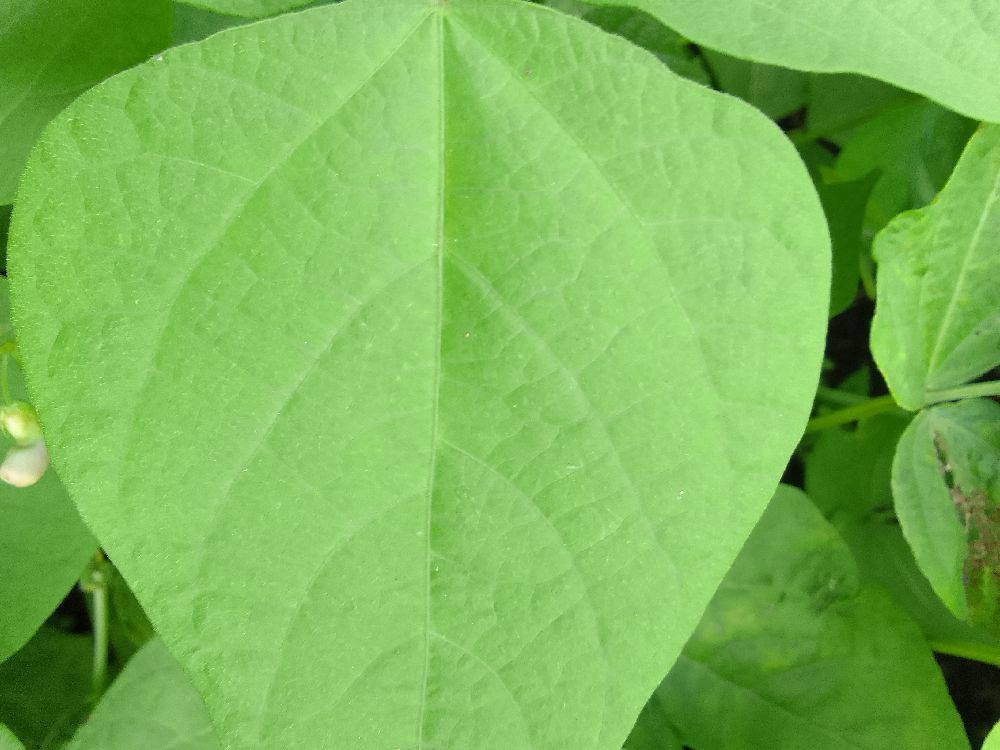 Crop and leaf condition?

common bean, healthy
